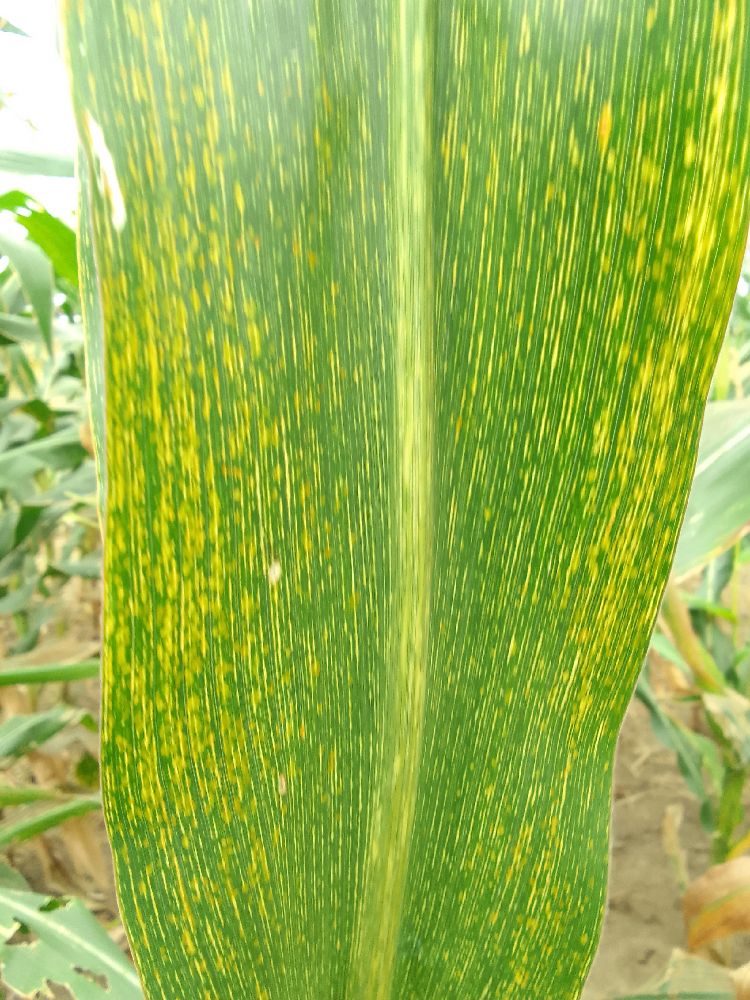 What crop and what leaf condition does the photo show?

maize, maize streak virus
